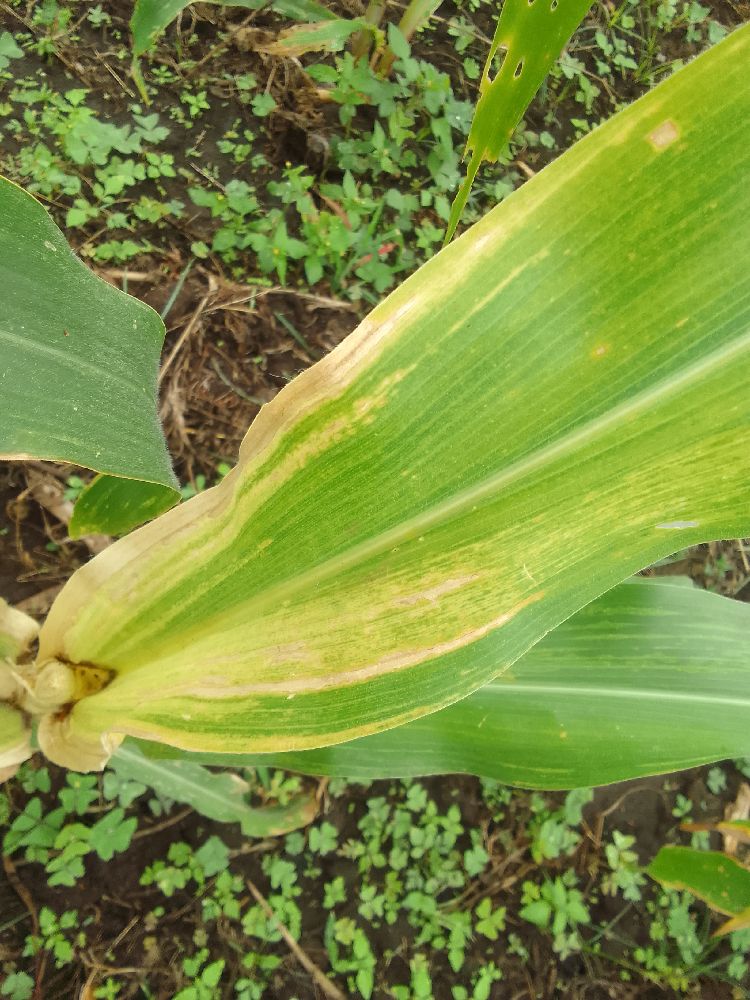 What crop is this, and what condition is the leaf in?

maize, maize lethal necrosis
